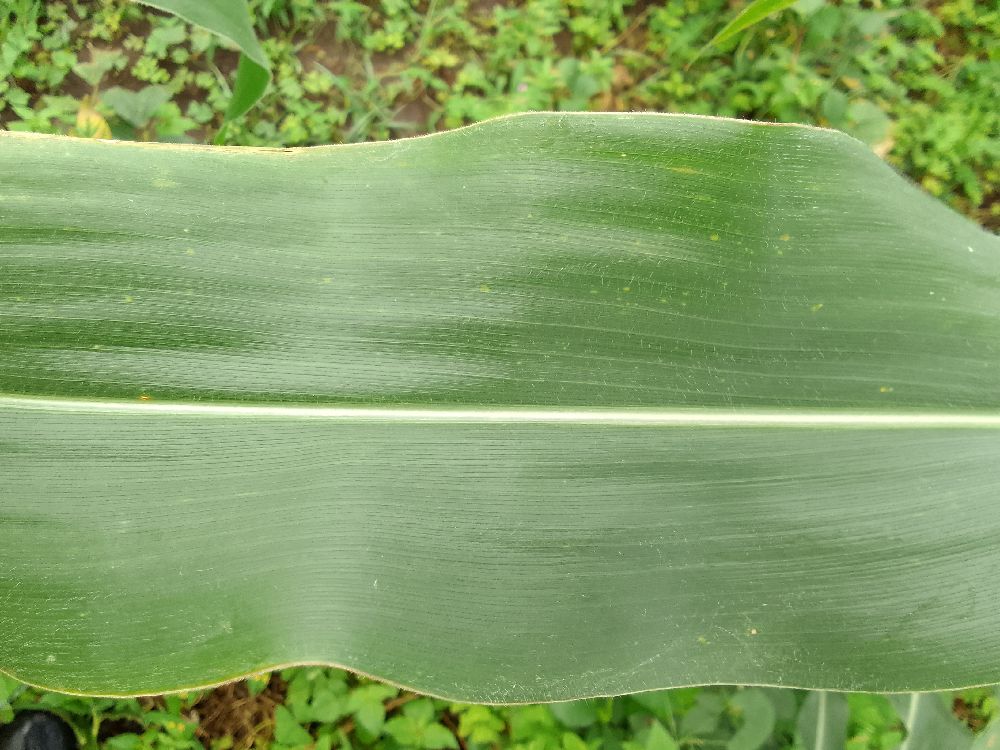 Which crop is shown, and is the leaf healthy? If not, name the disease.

maize, healthy
